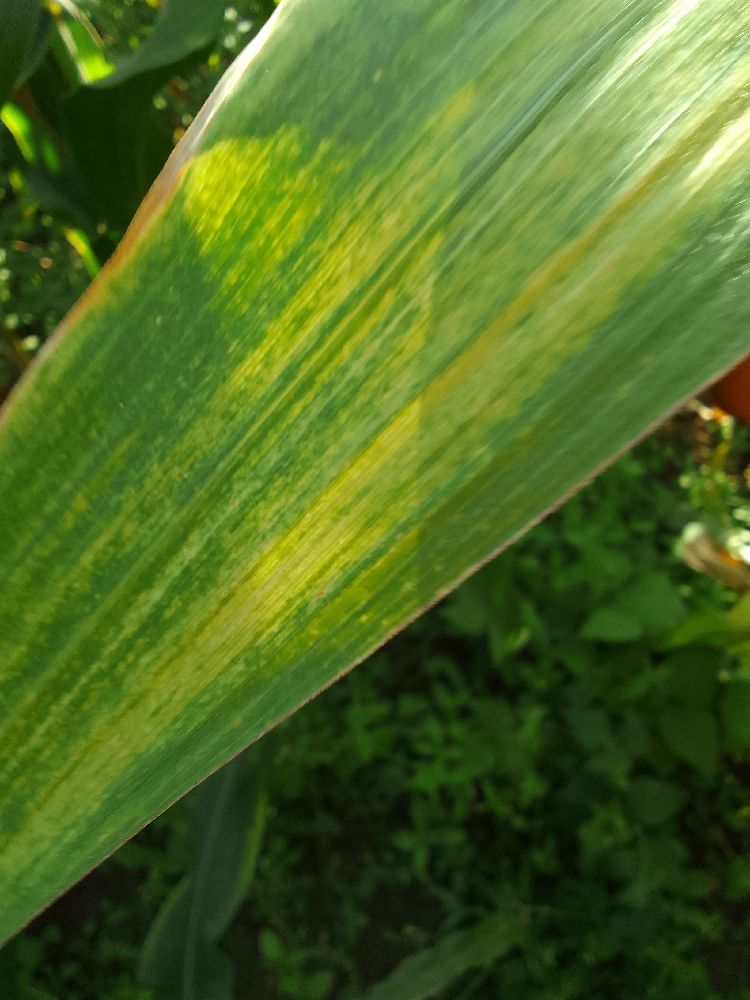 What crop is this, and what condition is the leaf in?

maize, maize lethal necrosis
